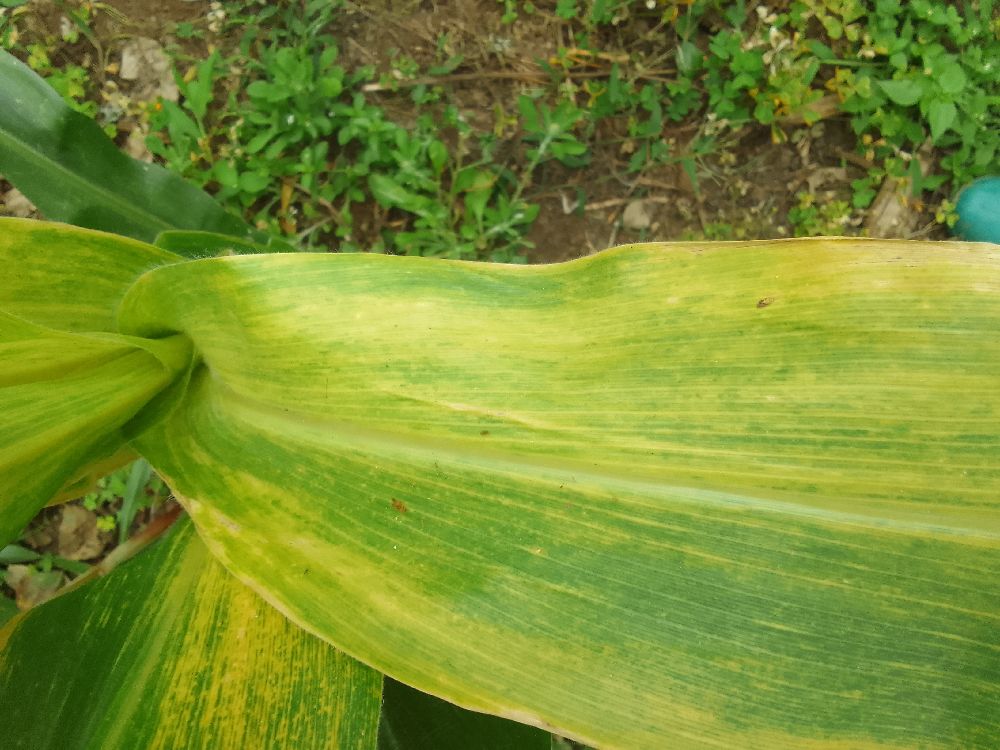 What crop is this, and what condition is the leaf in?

maize, maize lethal necrosis
